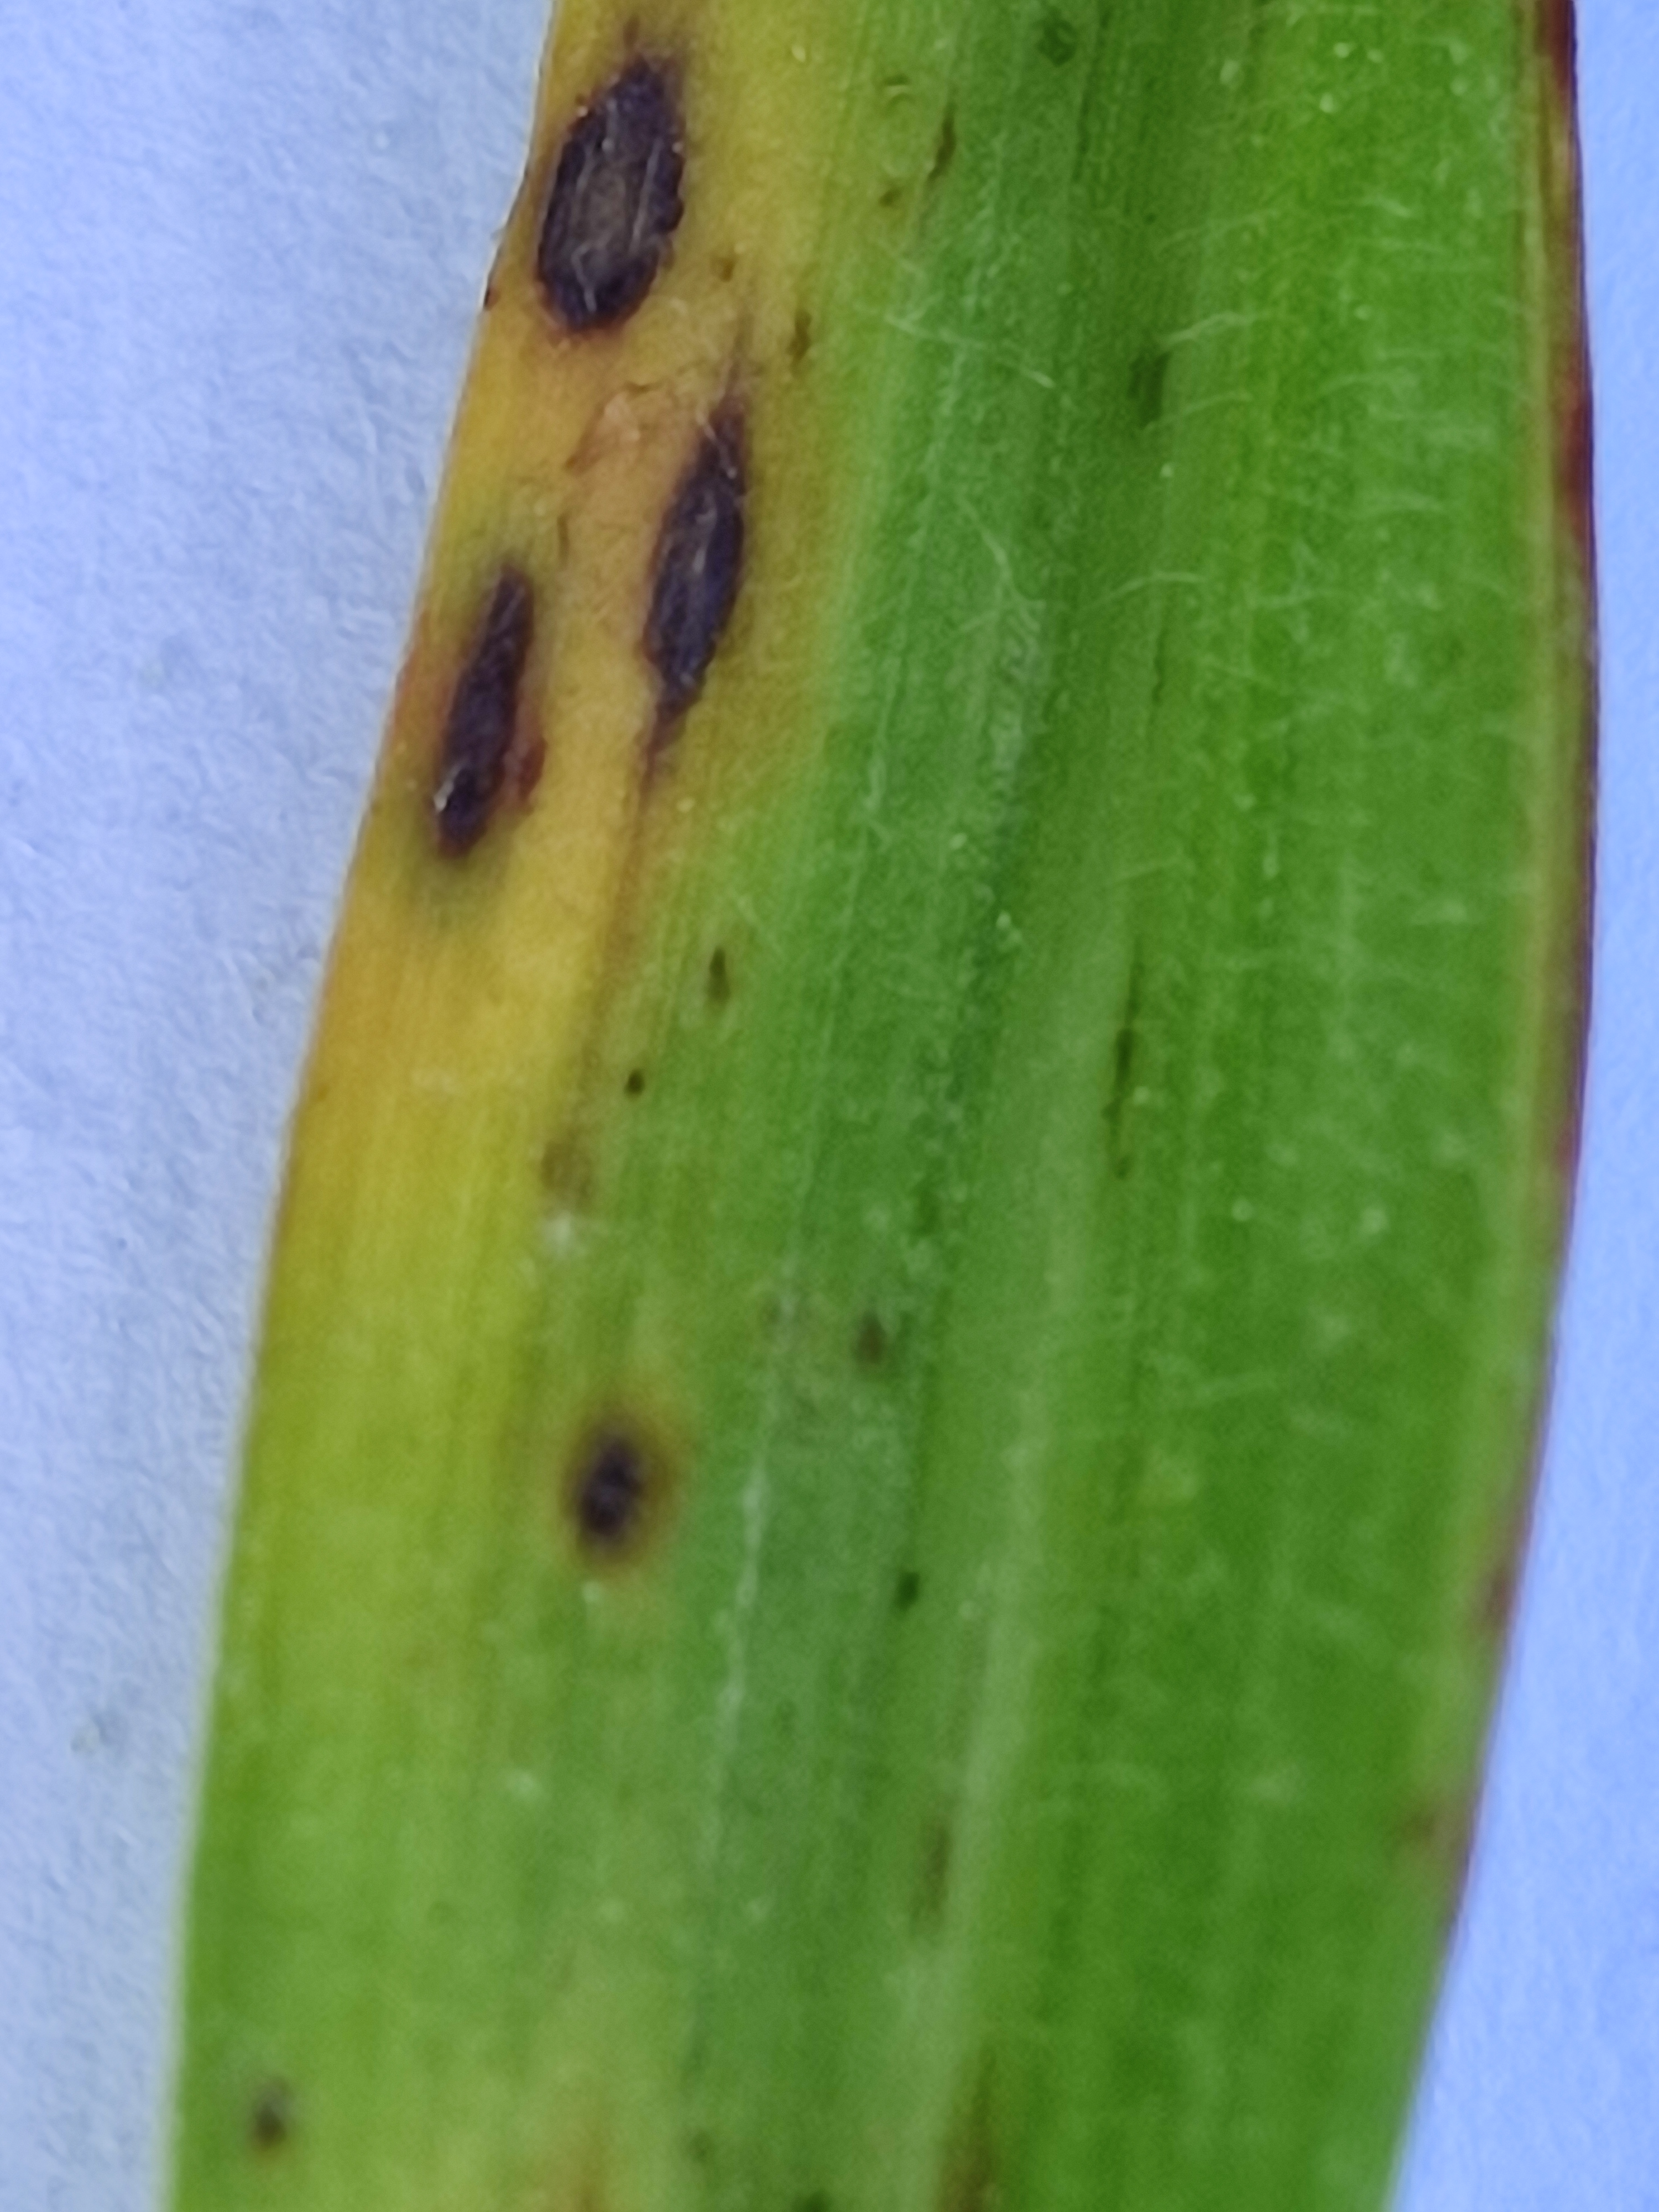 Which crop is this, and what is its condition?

pearl millet, pyricularia sp.
